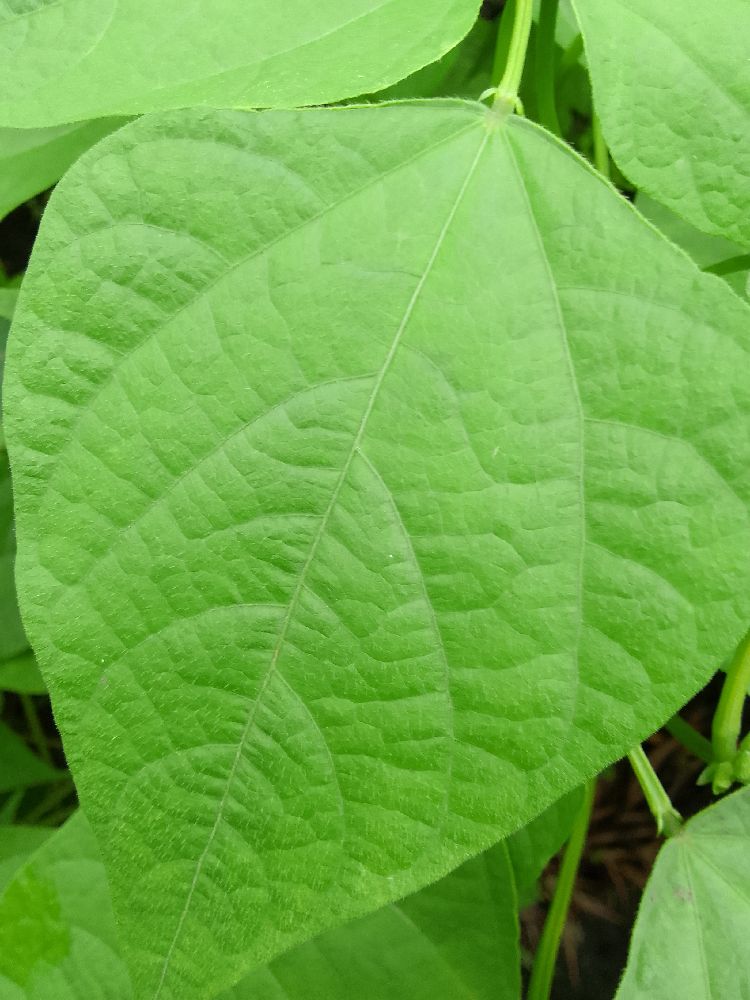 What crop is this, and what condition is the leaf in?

common bean, healthy
